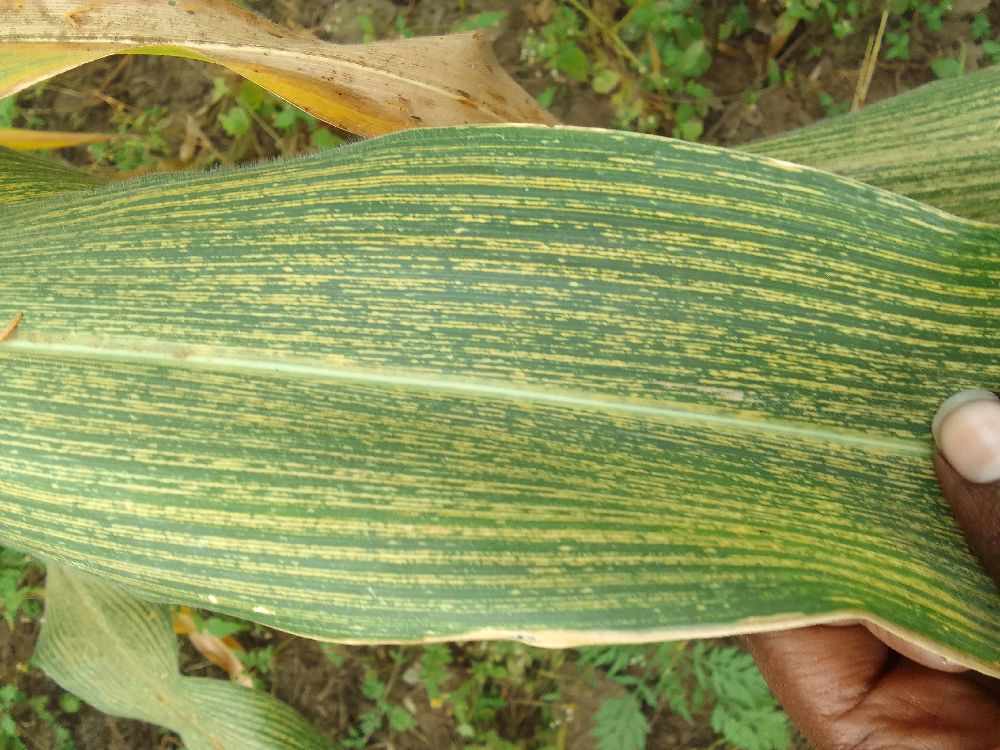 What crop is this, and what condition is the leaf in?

maize, maize streak virus
